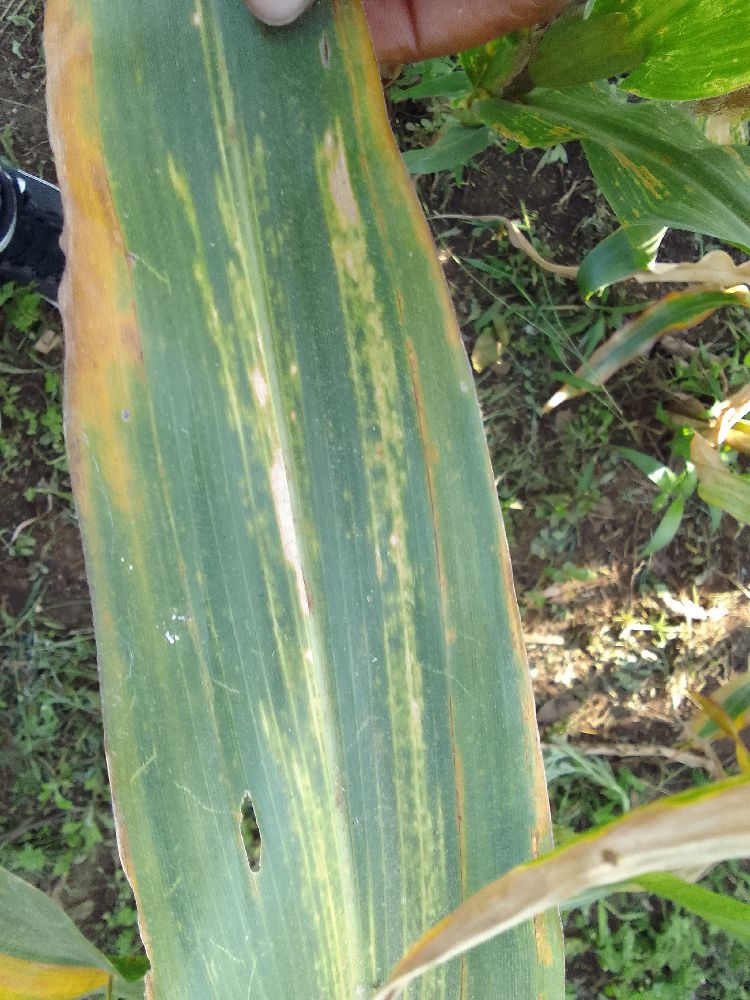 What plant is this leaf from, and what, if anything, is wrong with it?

maize, maize lethal necrosis
